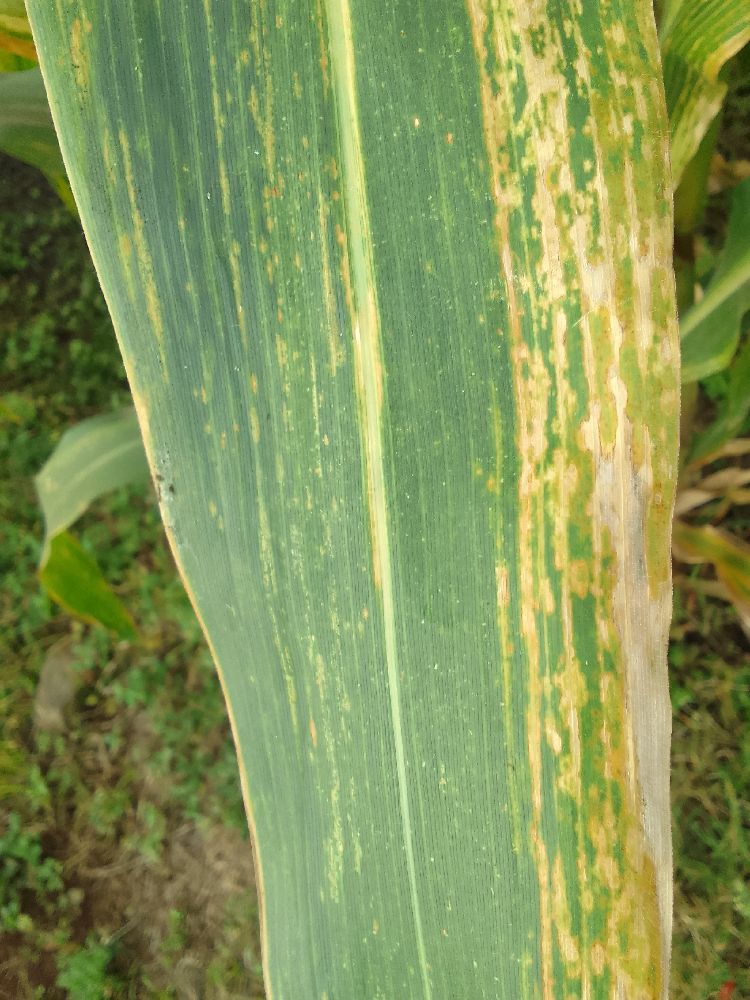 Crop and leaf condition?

maize, maize lethal necrosis
